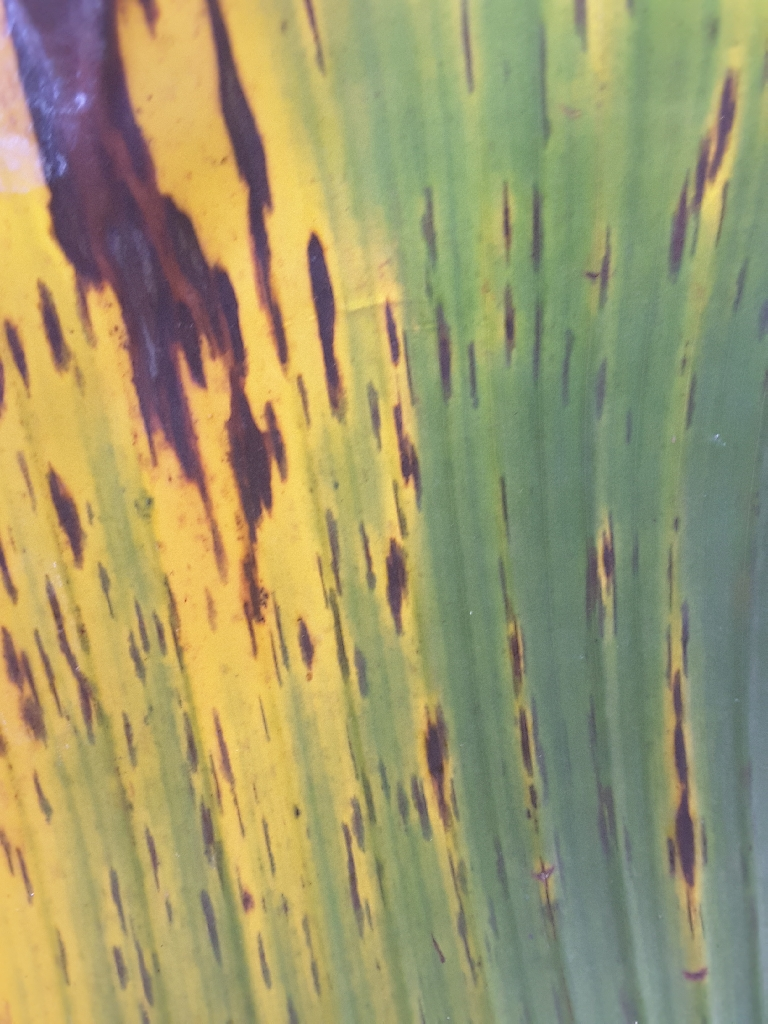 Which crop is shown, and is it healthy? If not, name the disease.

banana, black sigatoka
